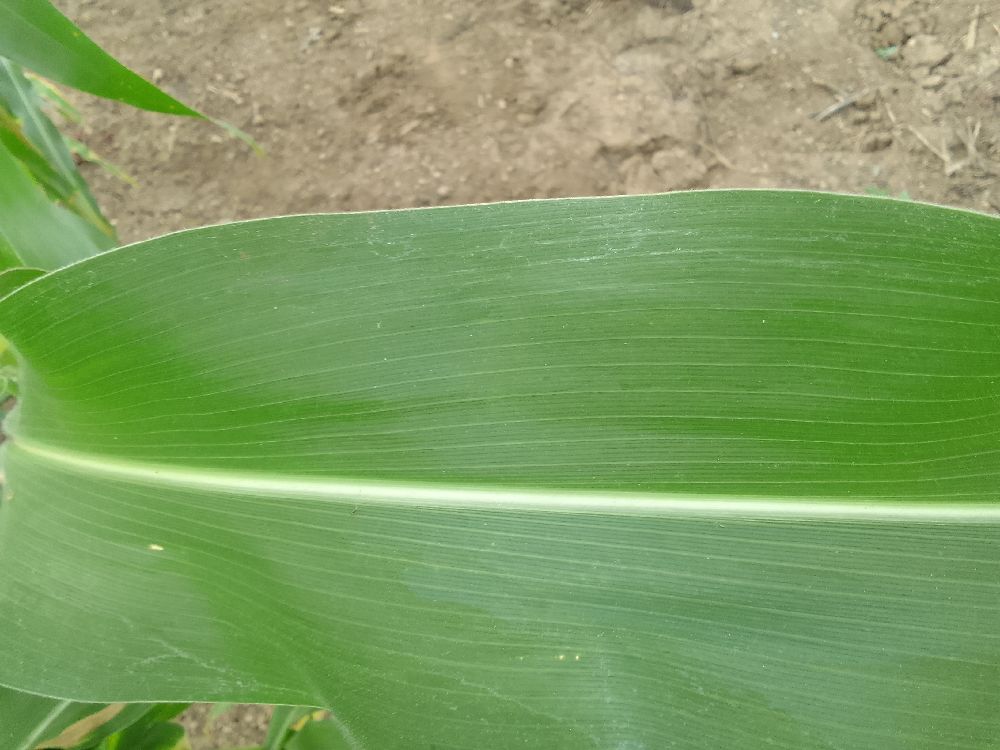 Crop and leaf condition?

maize, healthy
